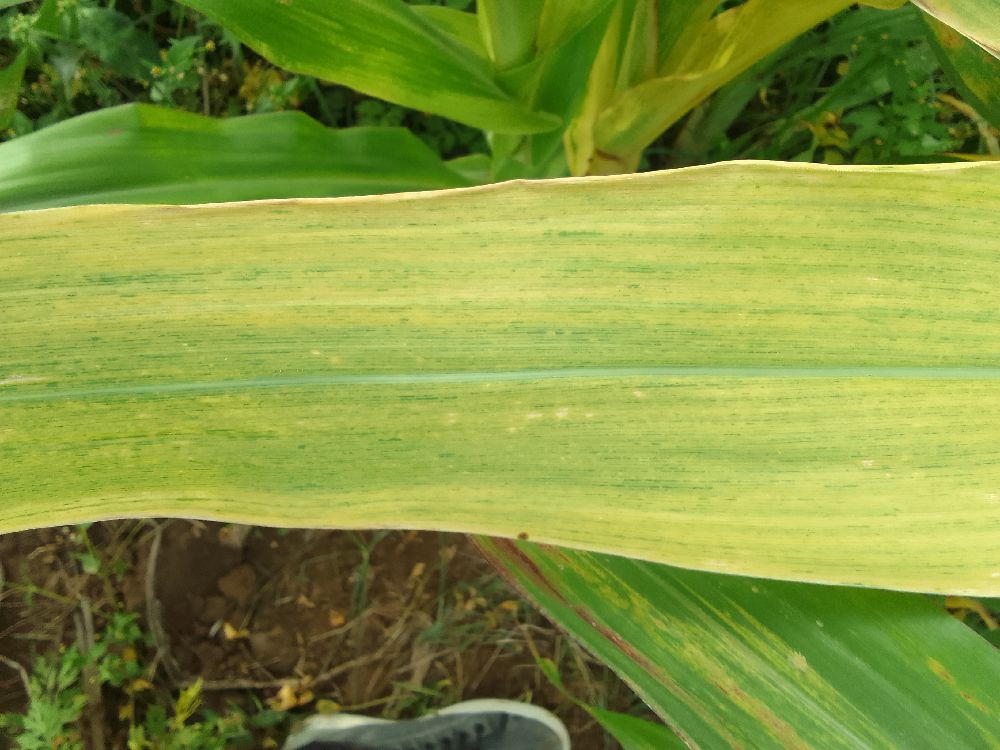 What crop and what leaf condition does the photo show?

maize, maize lethal necrosis
